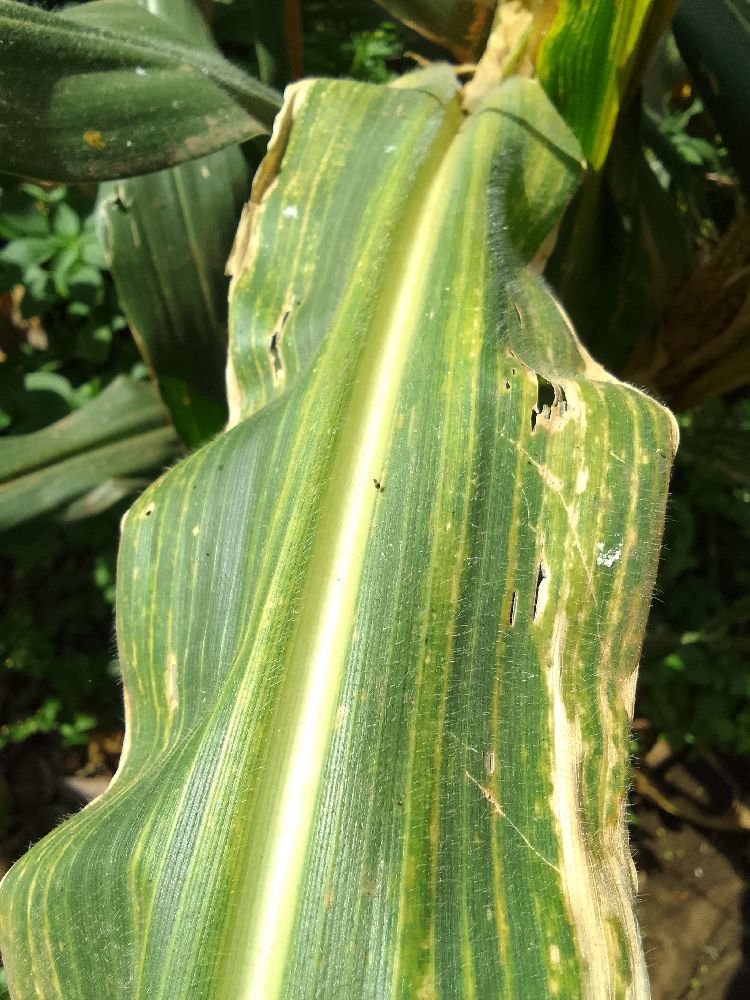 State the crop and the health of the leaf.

maize, maize lethal necrosis
